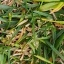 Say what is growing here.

grass
